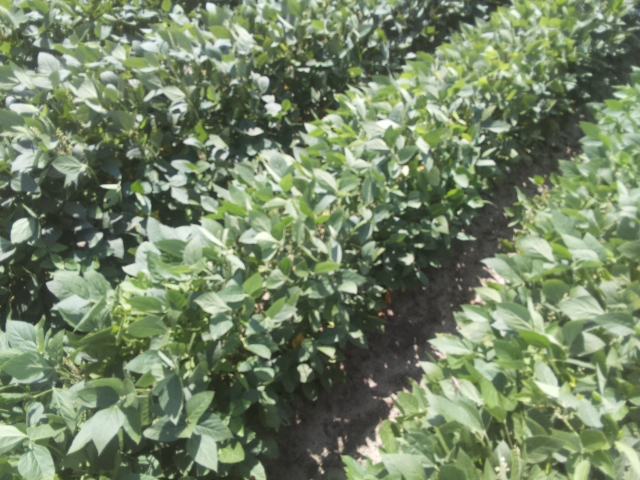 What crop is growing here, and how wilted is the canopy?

soybean, leaflets folding inward at secondary pulvinus with no turgor loss in leaflets or petioles
